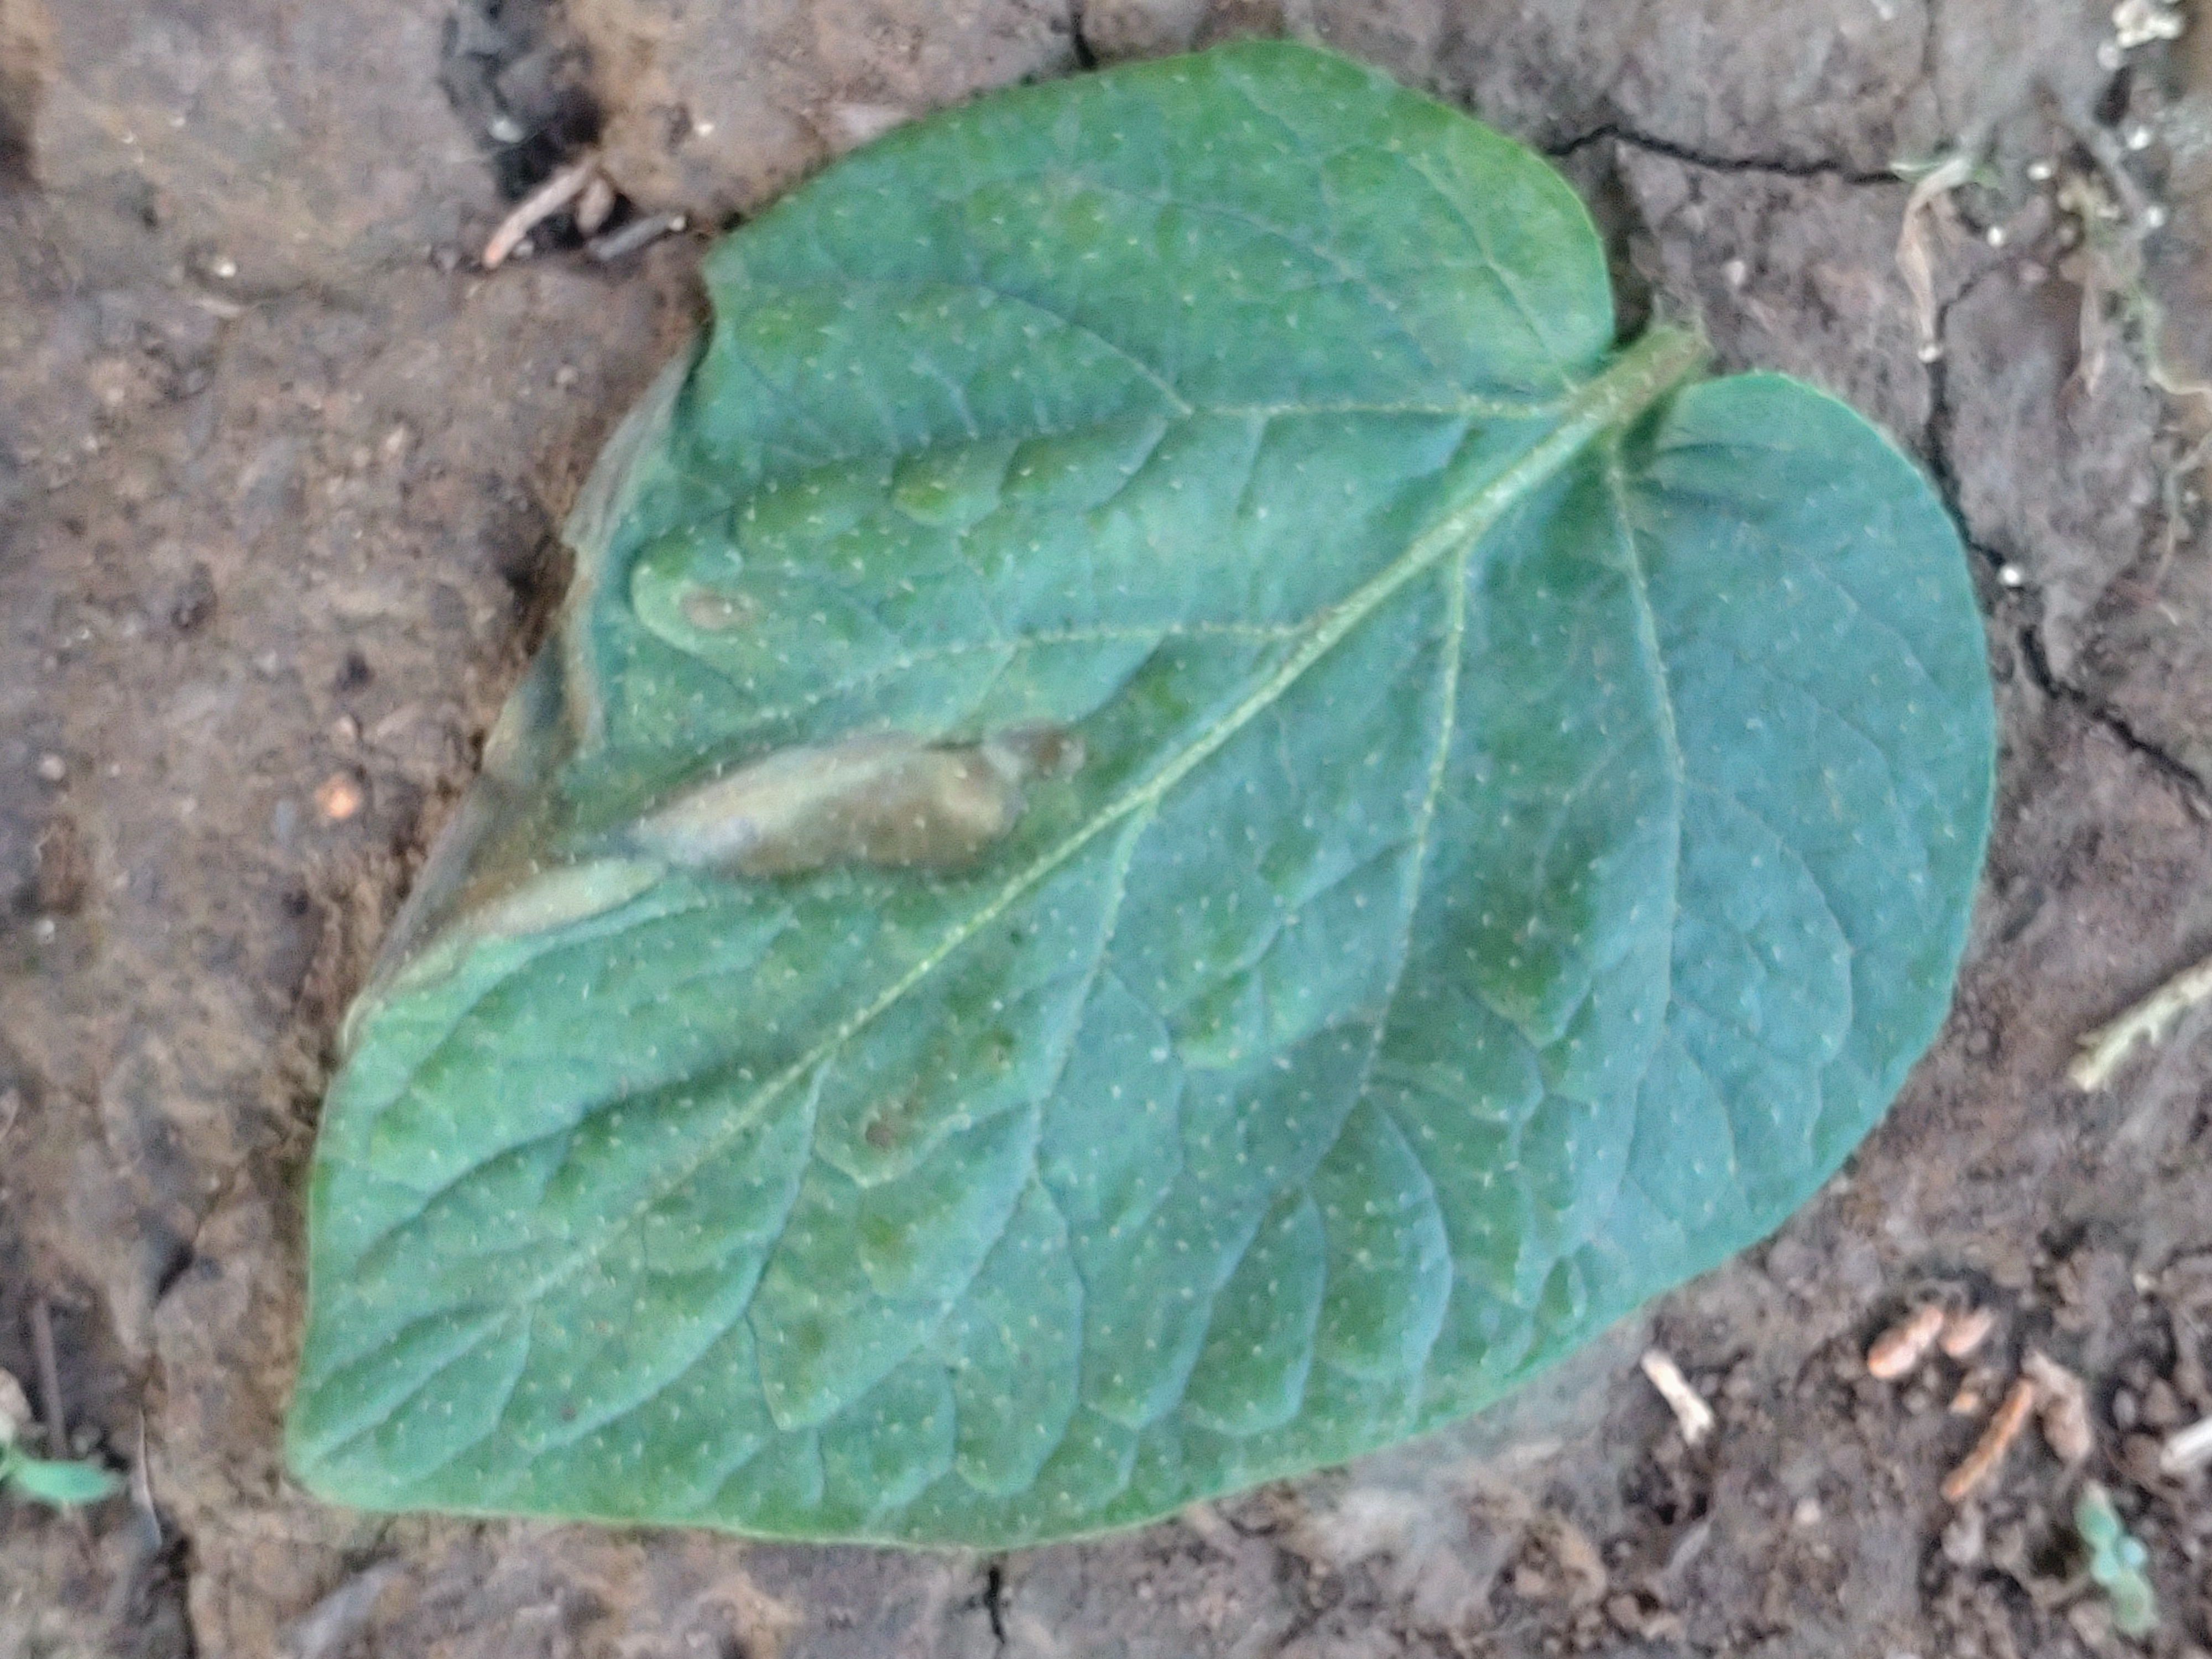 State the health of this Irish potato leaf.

early blight
